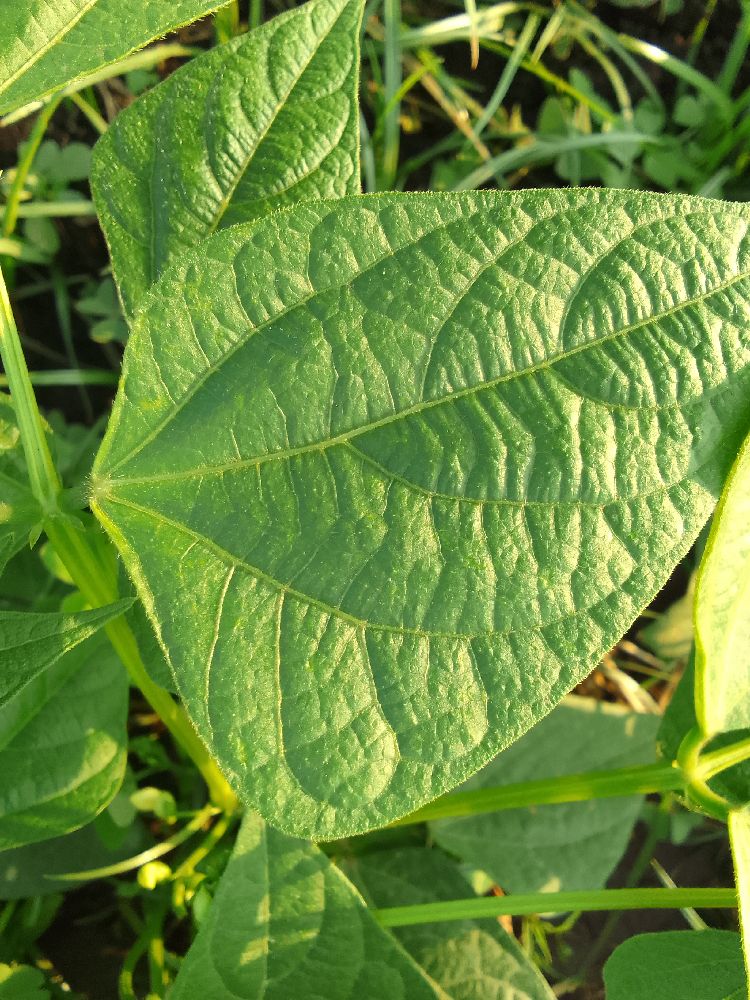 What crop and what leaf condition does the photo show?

common bean, healthy
